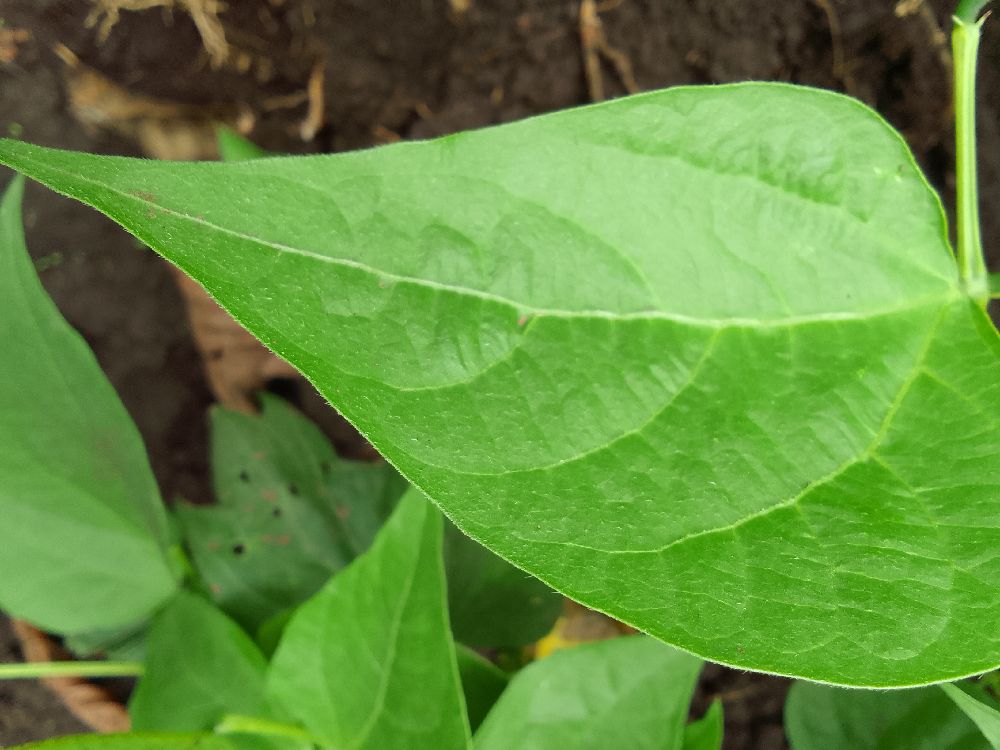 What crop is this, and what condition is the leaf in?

common bean, healthy
